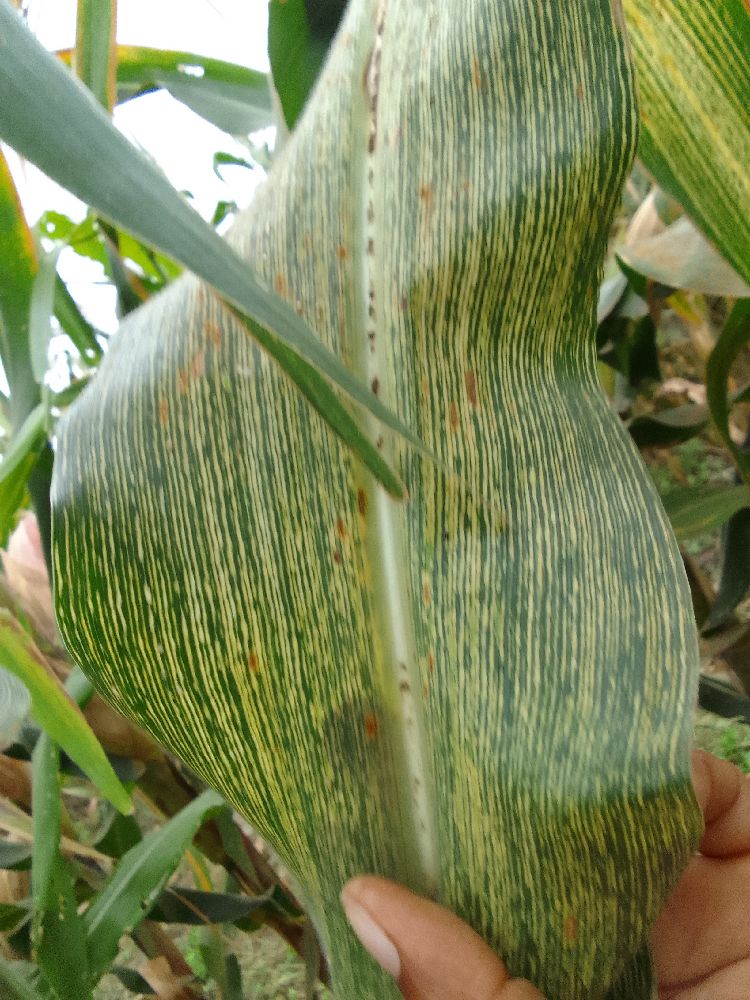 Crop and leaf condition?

maize, maize streak virus
